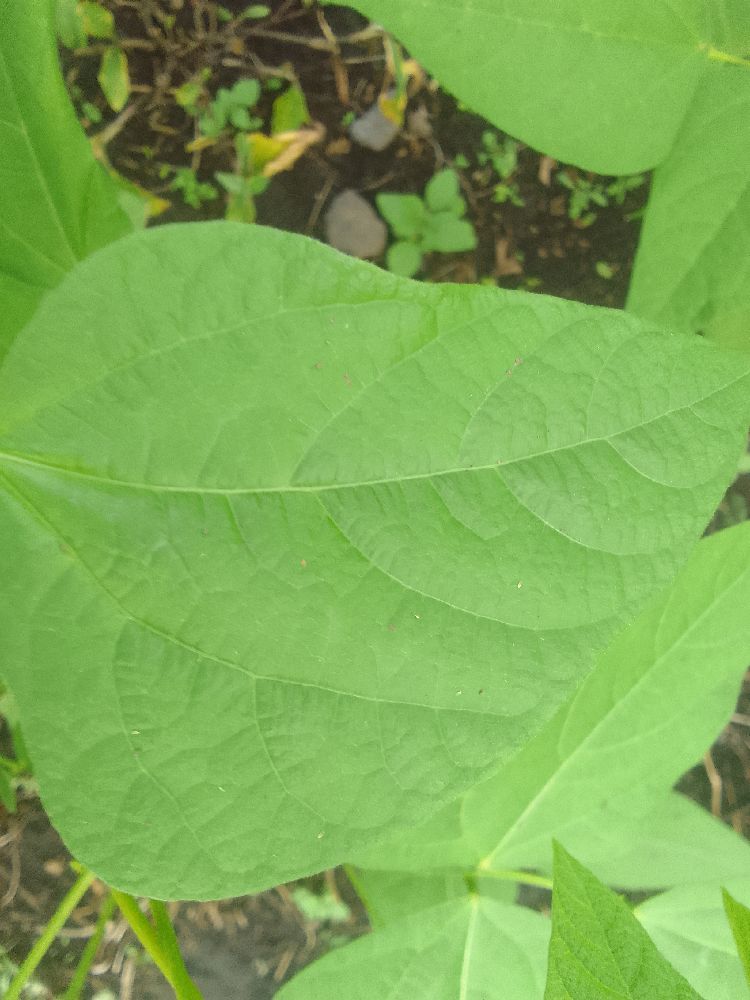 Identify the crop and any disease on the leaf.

common bean, healthy
